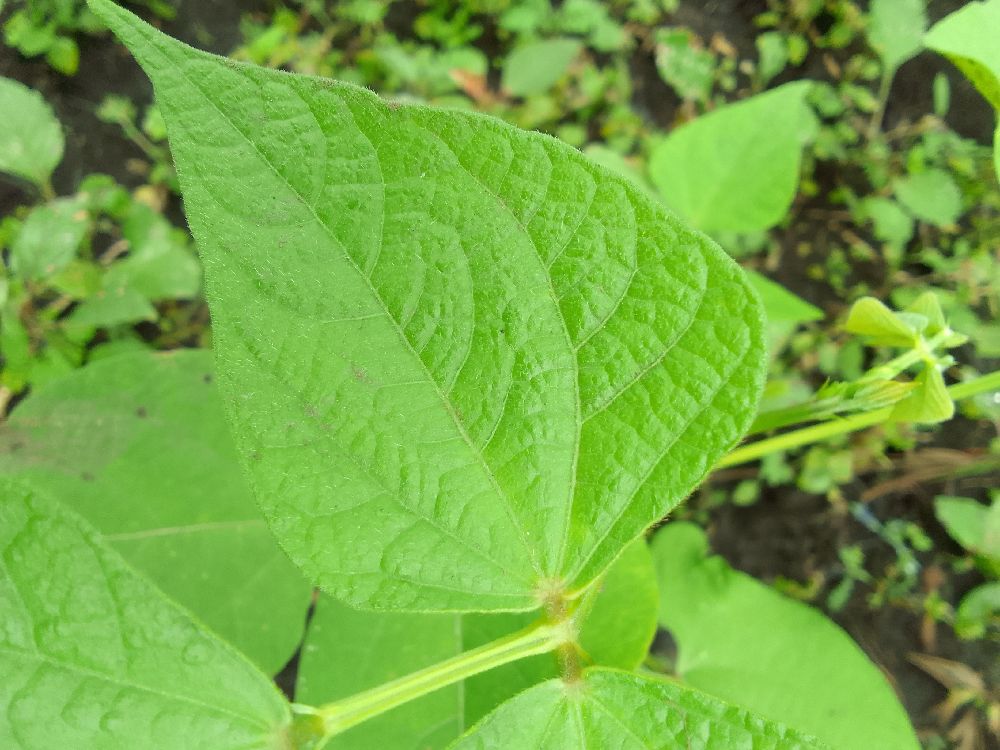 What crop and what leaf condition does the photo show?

common bean, healthy
